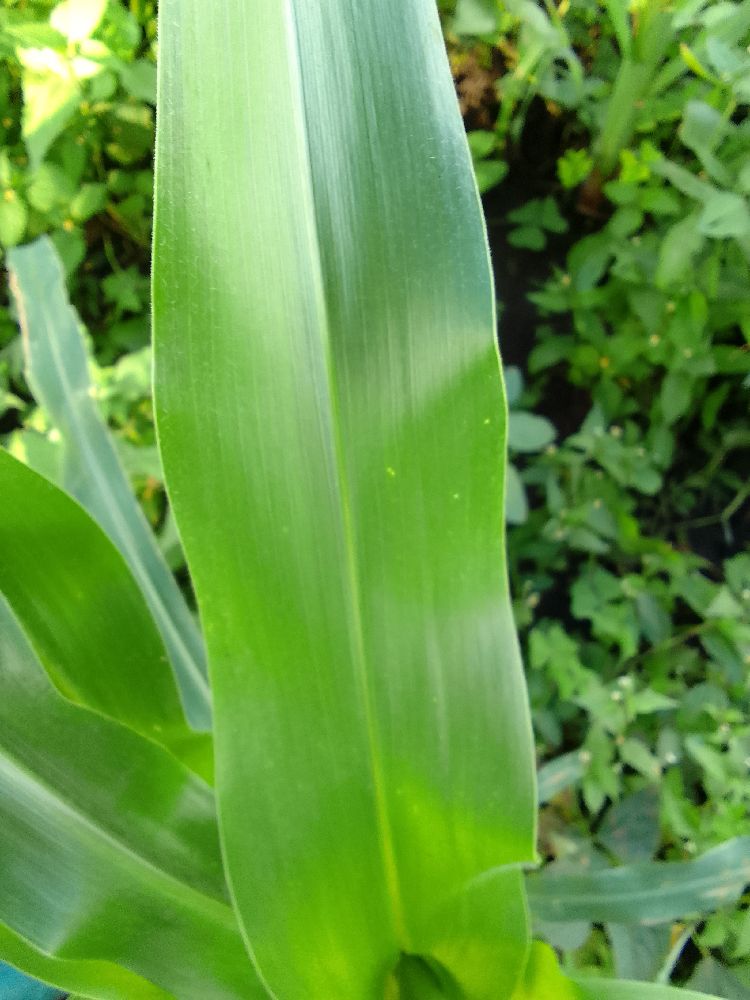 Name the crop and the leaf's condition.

maize, healthy
